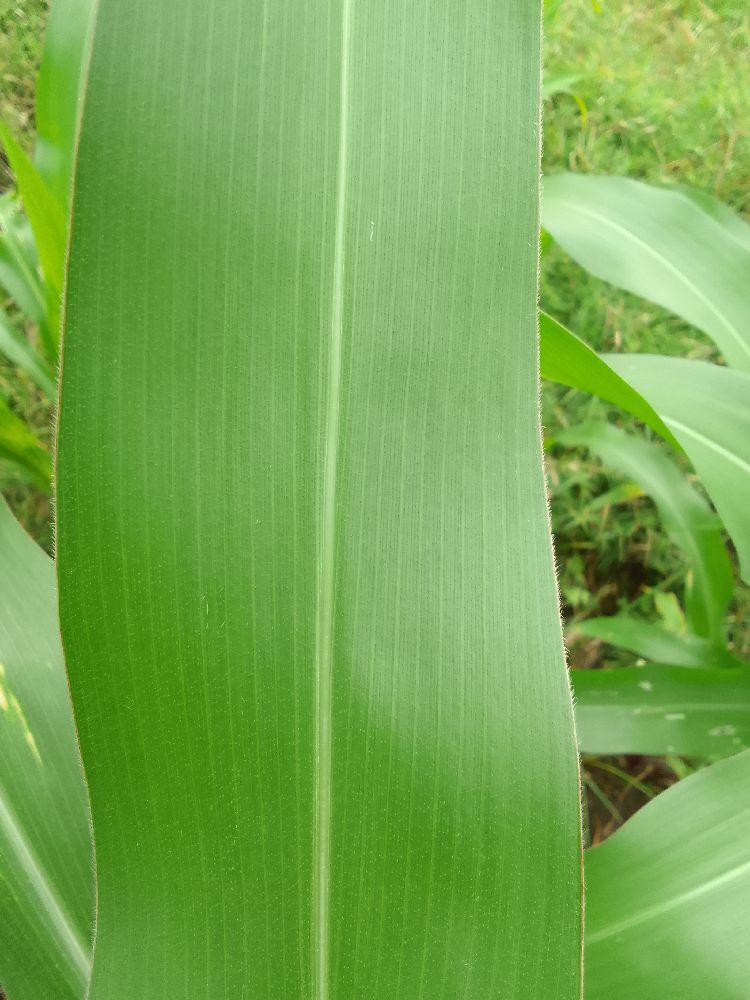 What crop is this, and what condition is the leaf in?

maize, healthy
